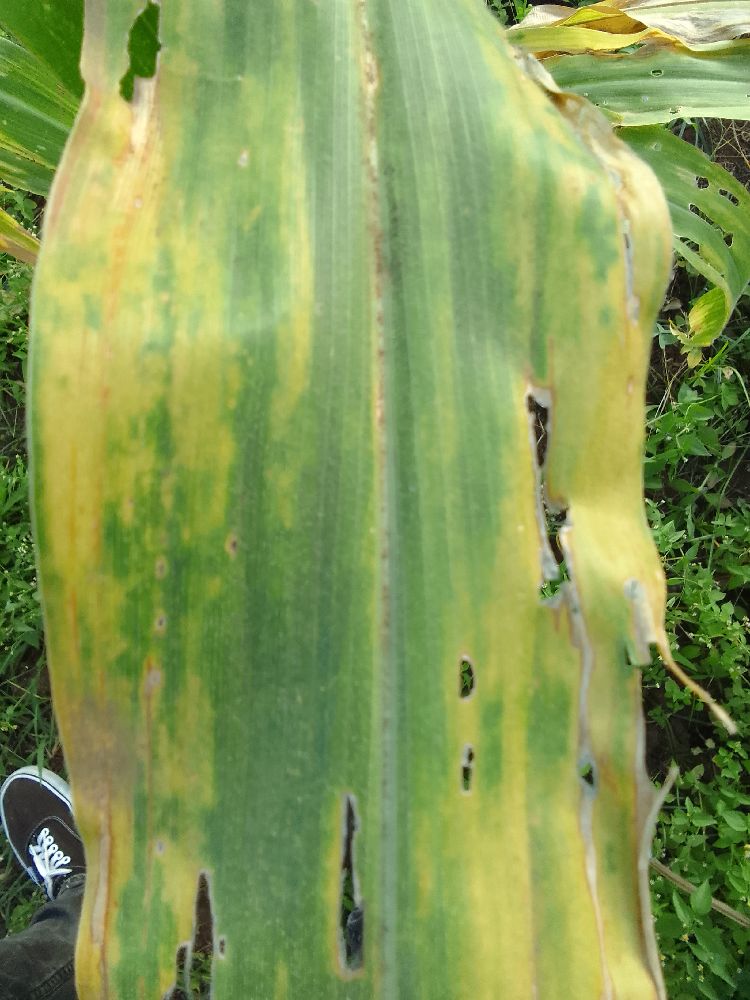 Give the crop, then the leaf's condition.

maize, maize lethal necrosis
